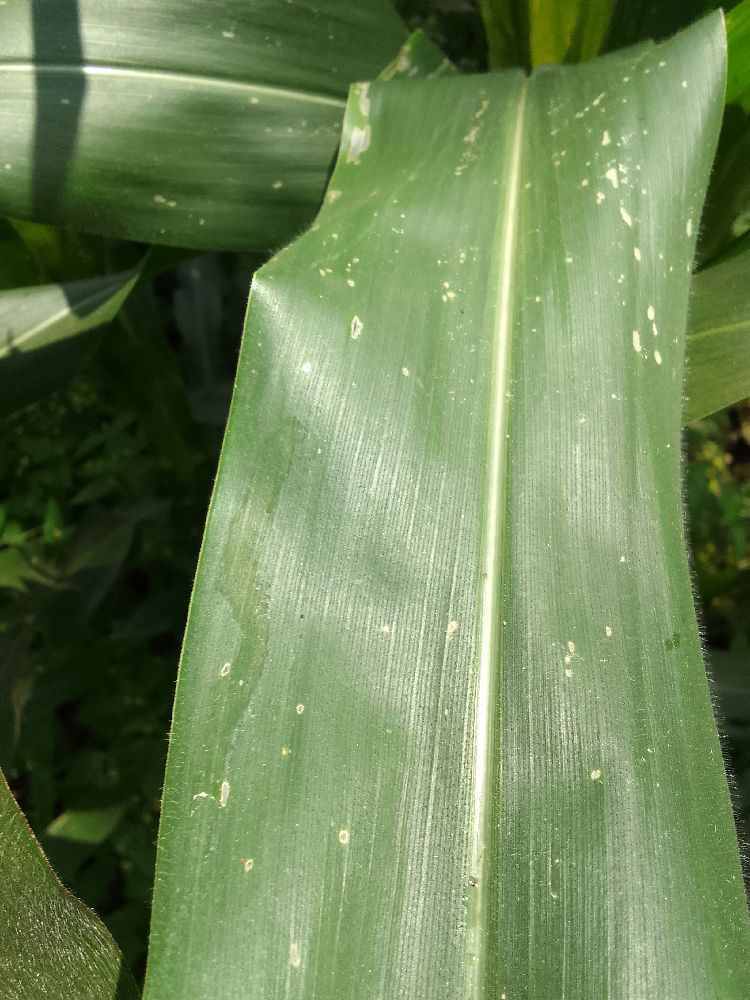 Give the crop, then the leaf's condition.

maize, healthy
